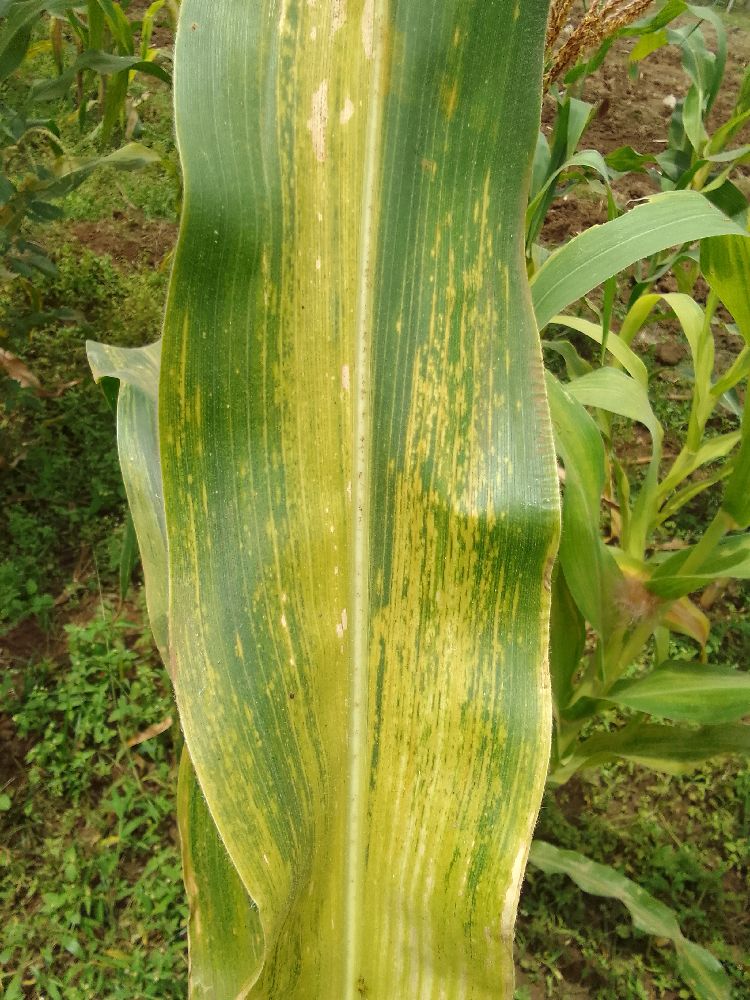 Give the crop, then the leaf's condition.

maize, maize lethal necrosis
